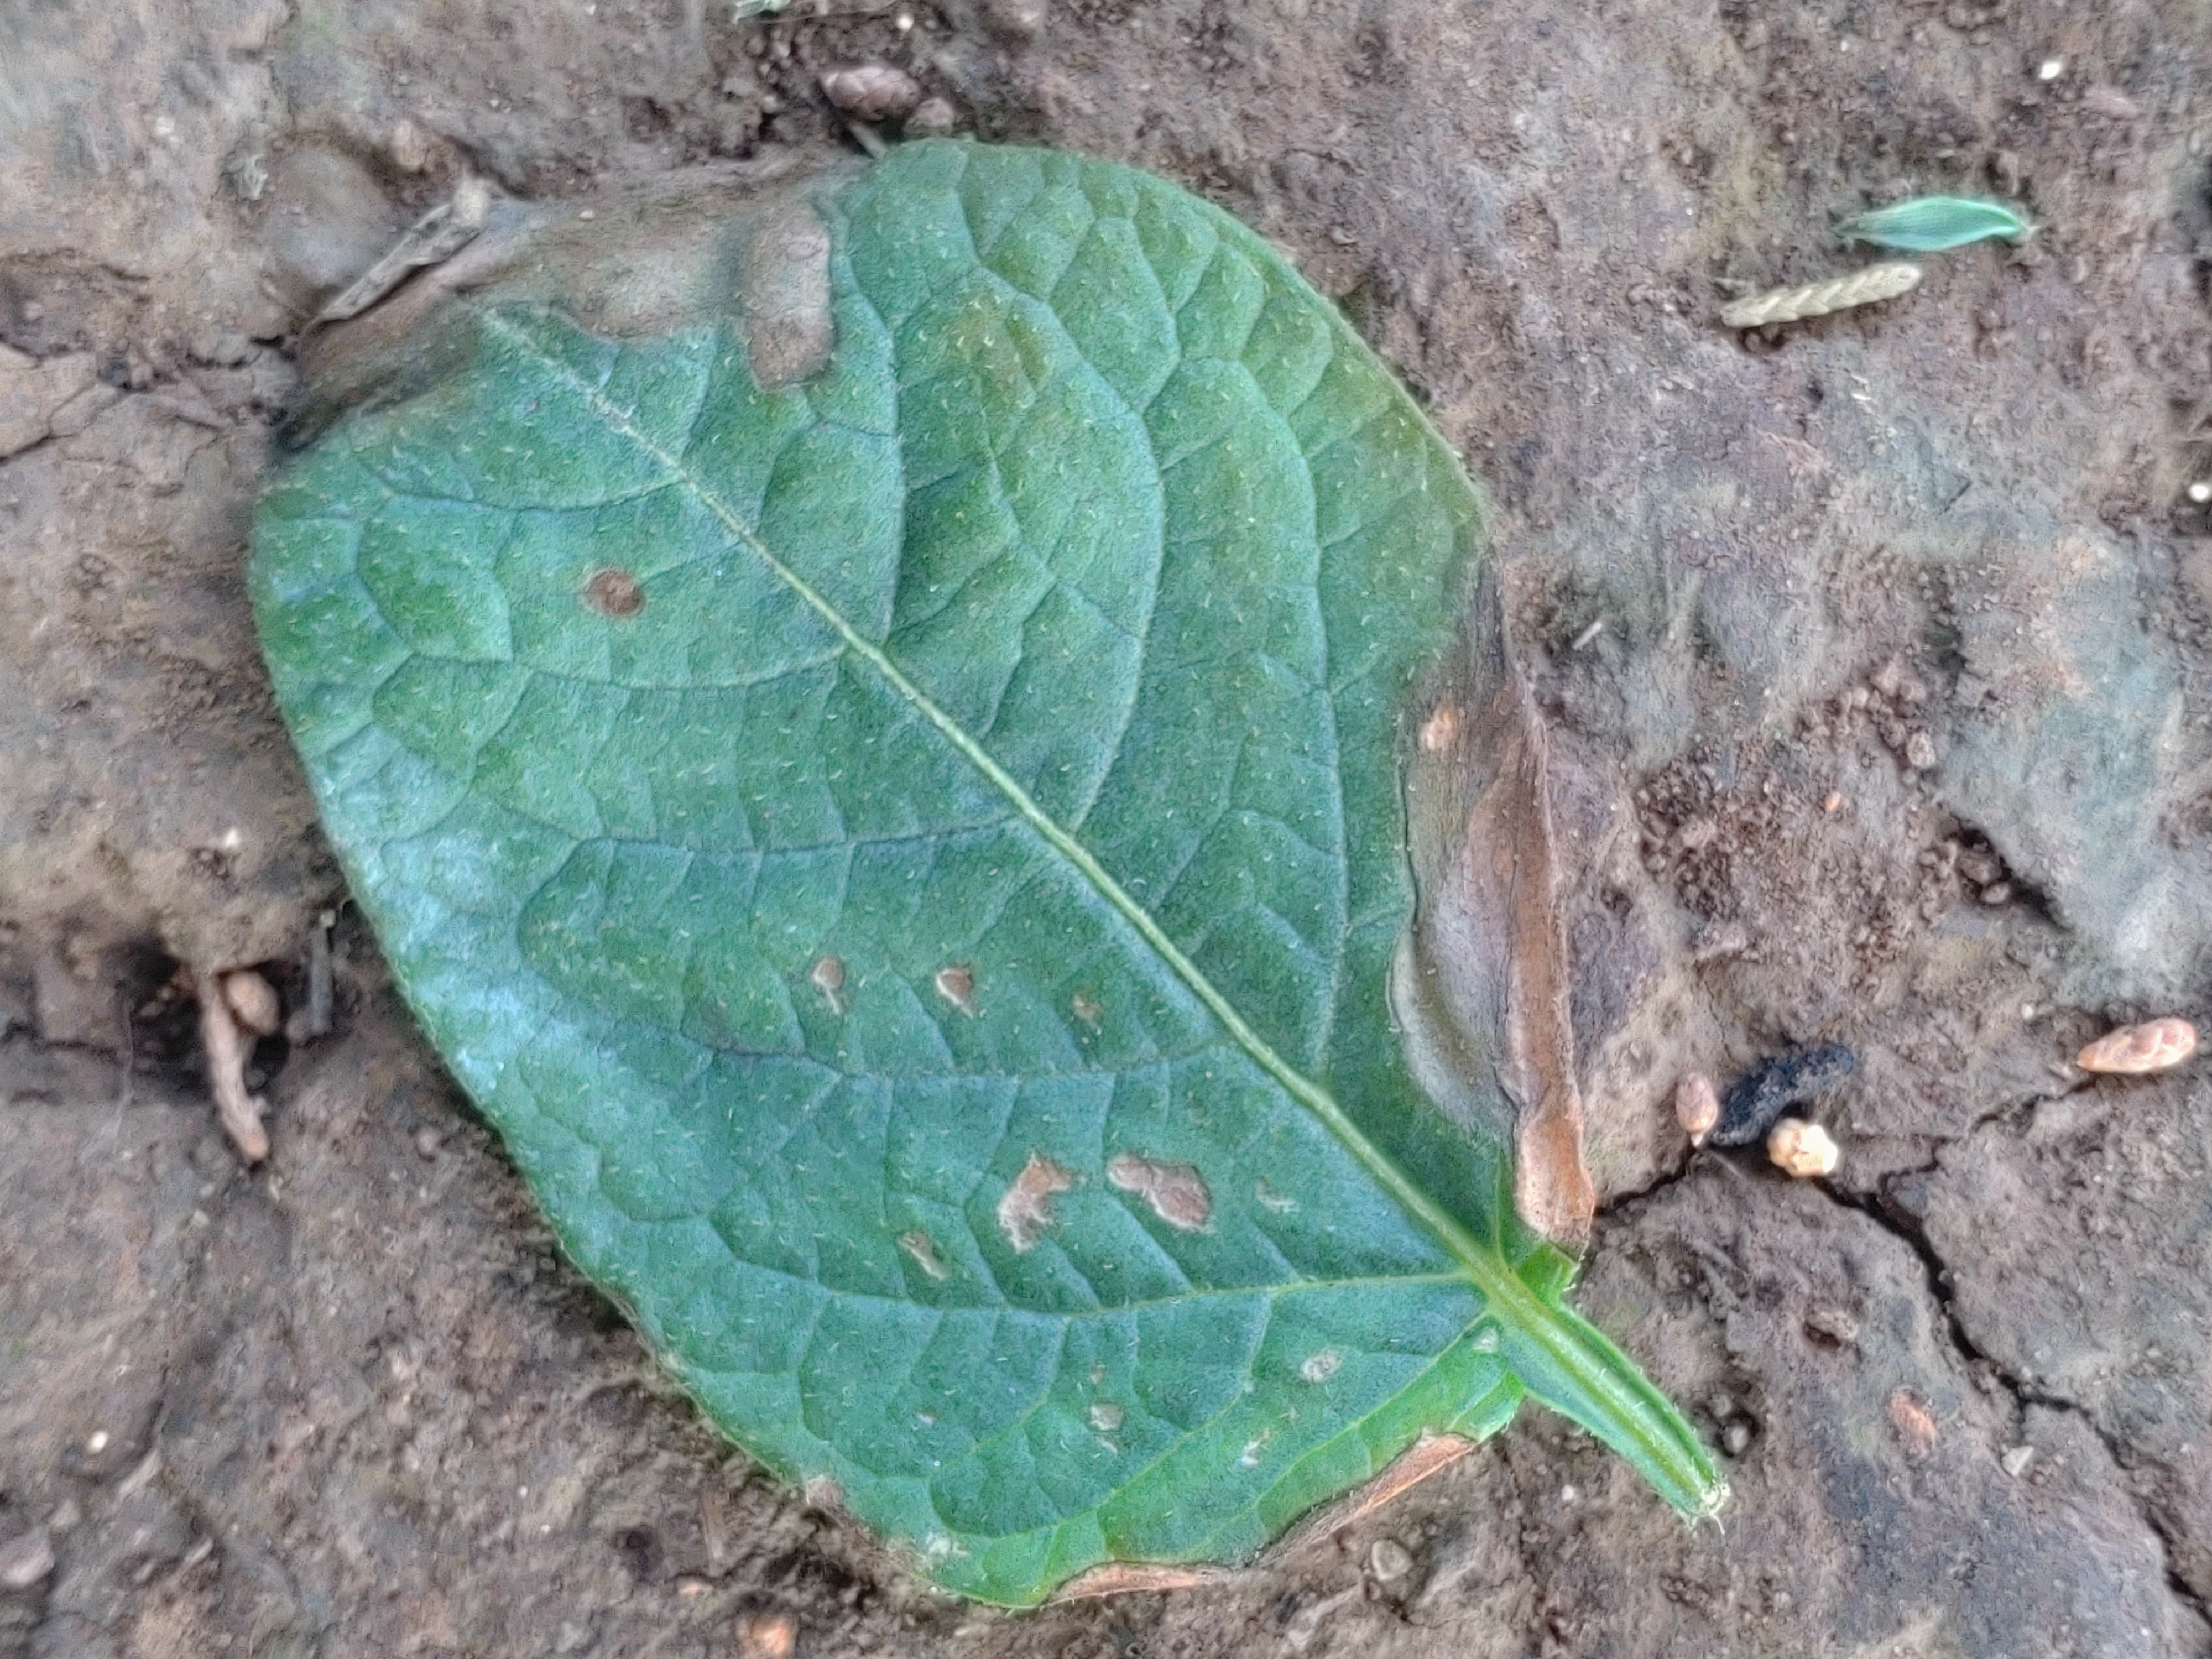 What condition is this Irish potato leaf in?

early blight
